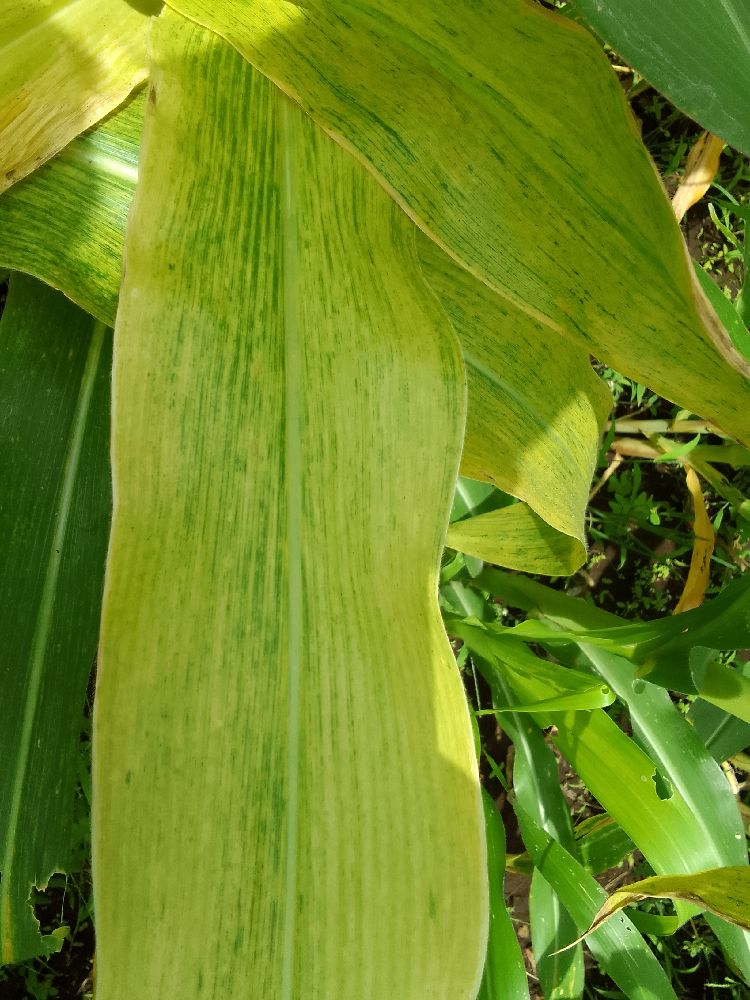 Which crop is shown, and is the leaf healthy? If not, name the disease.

maize, maize lethal necrosis
